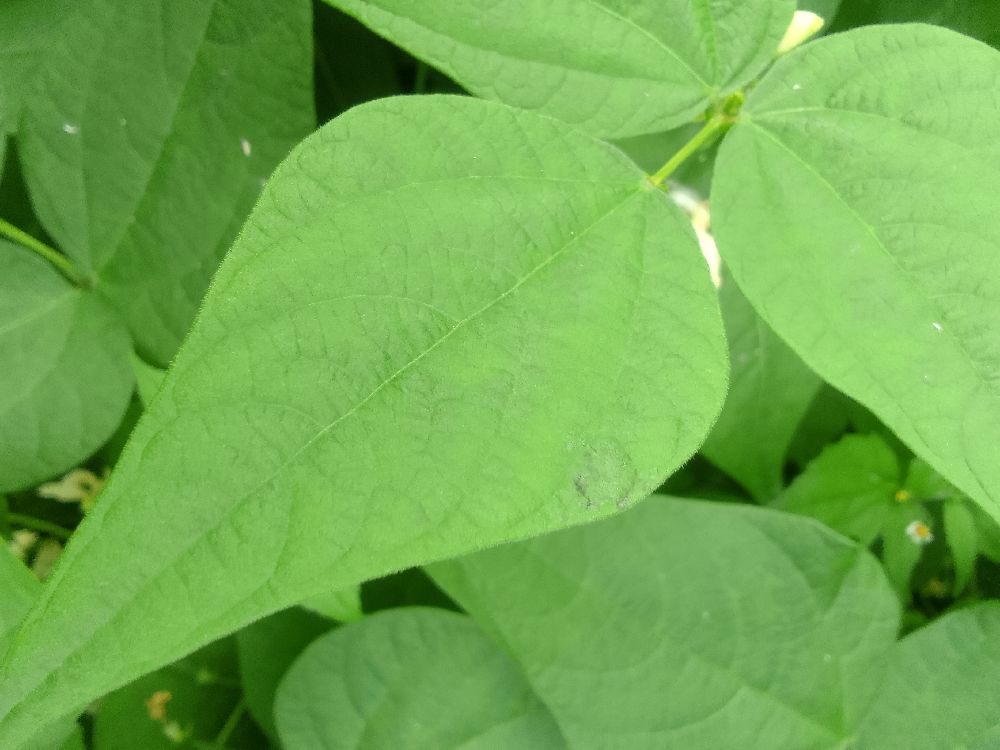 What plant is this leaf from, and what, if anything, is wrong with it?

common bean, healthy
